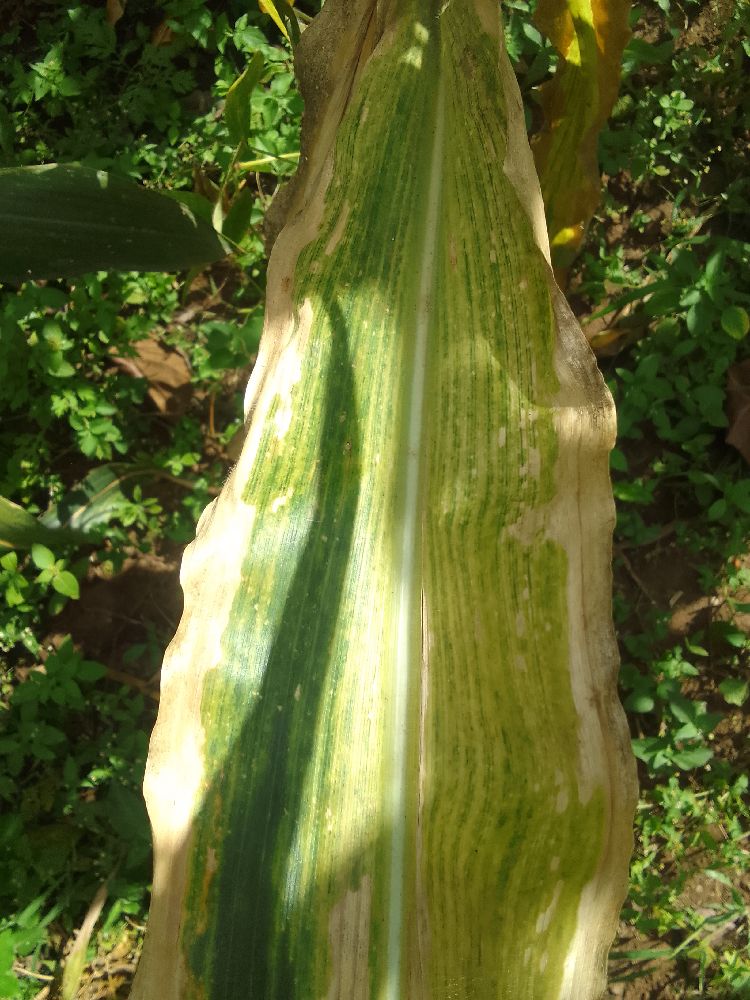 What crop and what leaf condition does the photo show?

maize, maize lethal necrosis
